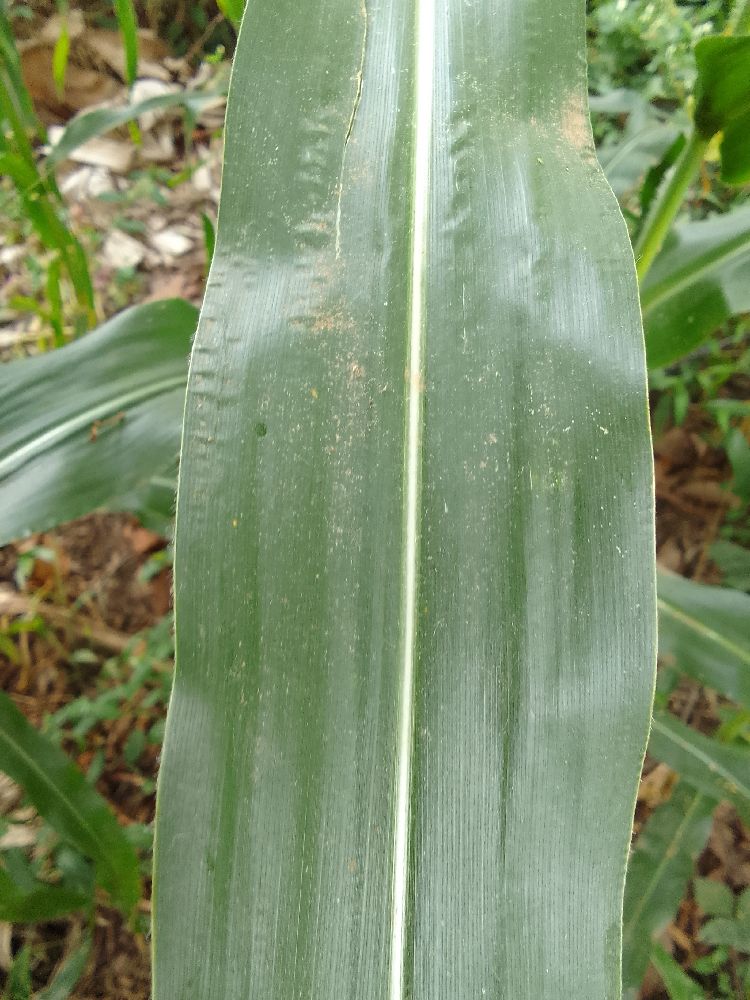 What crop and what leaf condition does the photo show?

maize, healthy
